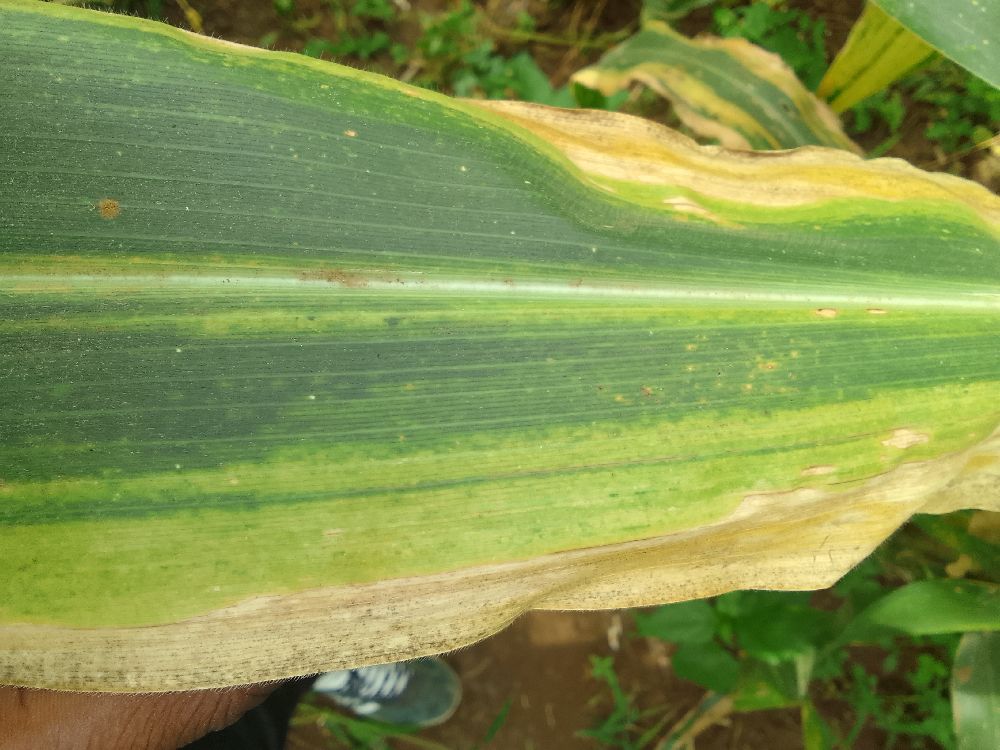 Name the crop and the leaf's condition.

maize, maize lethal necrosis
